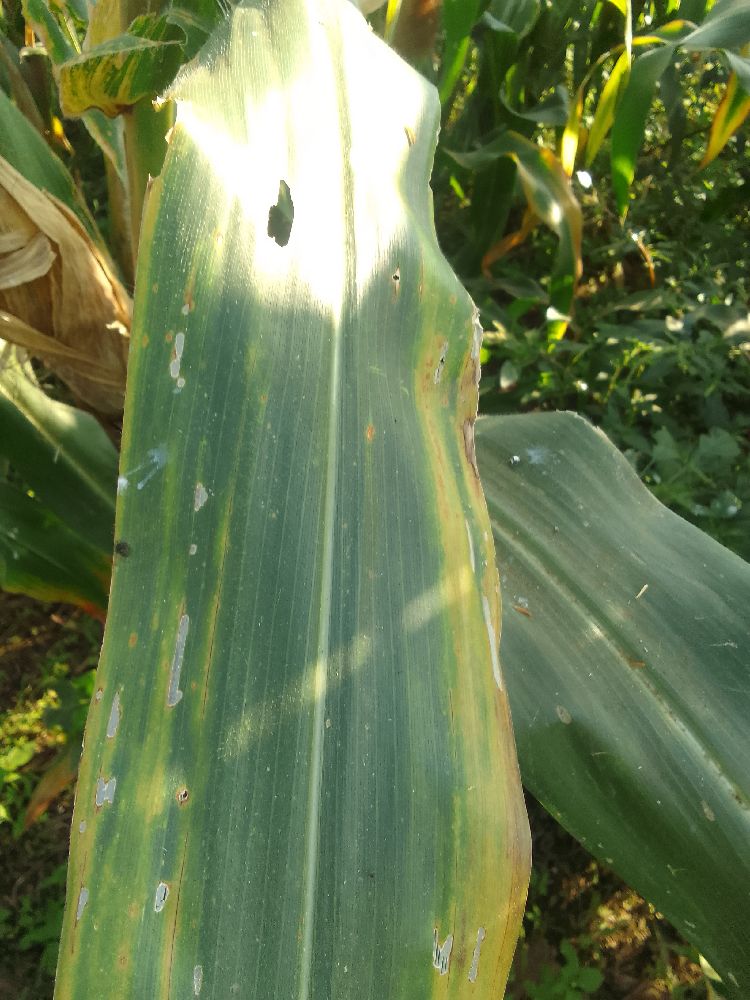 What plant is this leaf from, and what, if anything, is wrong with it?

maize, maize lethal necrosis
